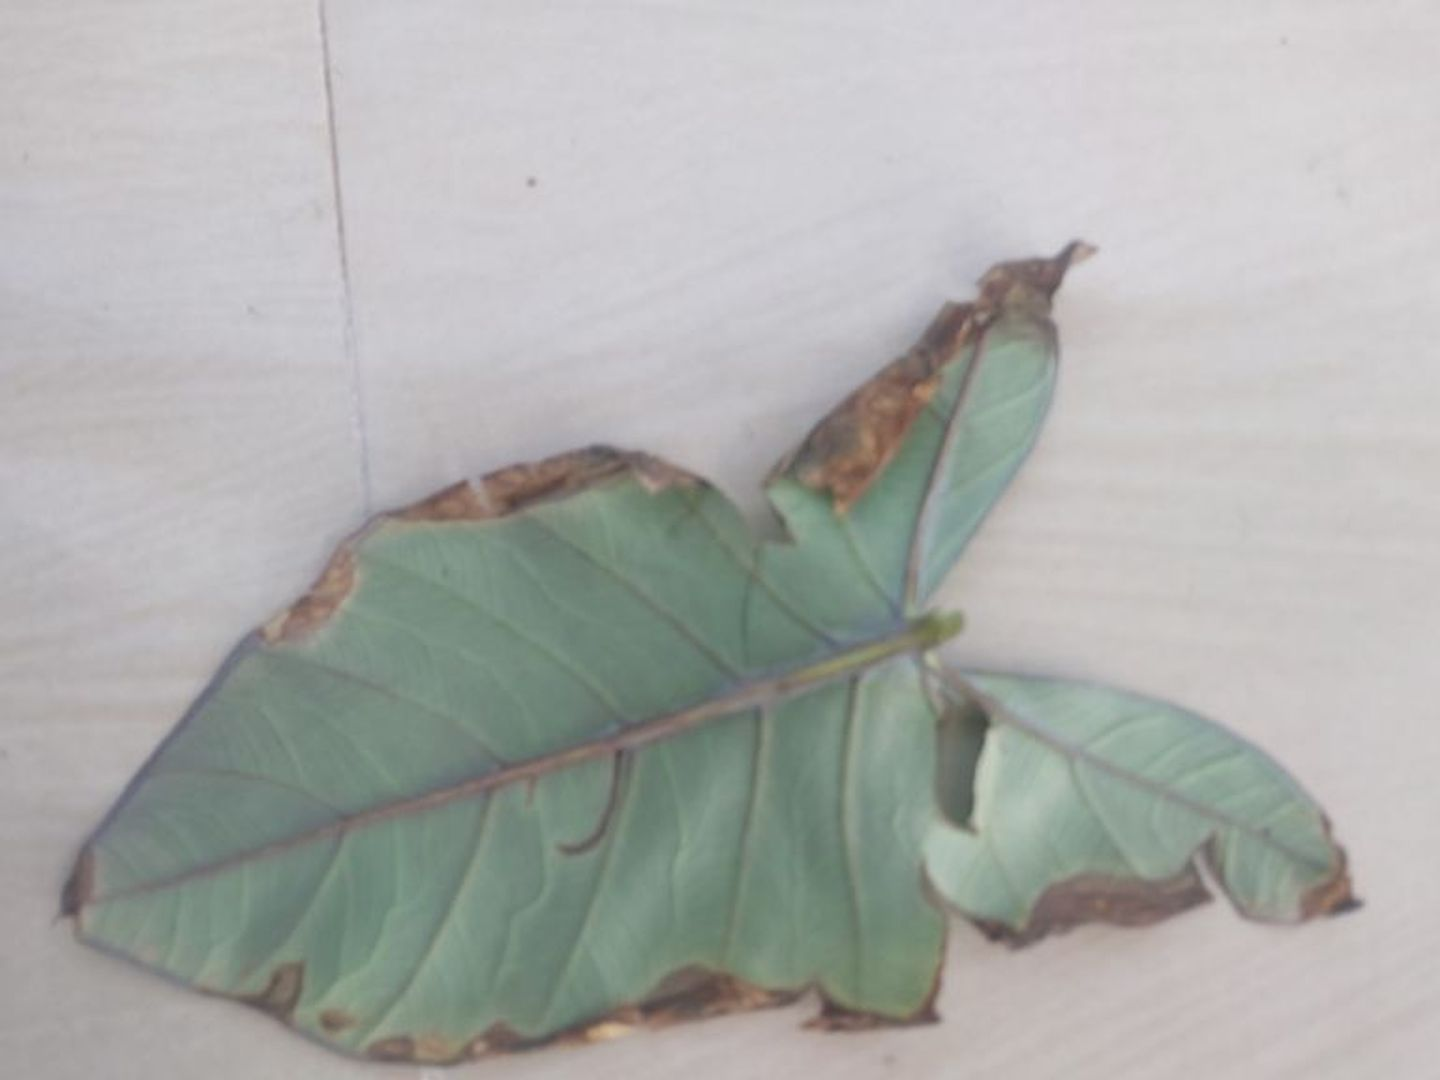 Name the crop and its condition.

taro, leaf blight
